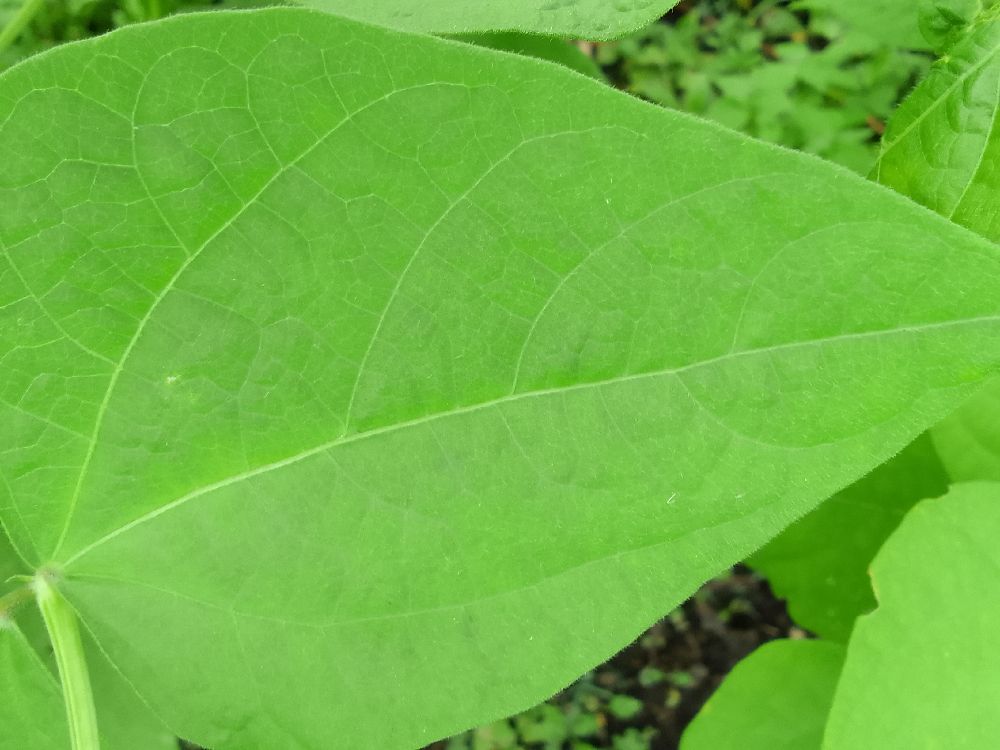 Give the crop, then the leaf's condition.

common bean, healthy
